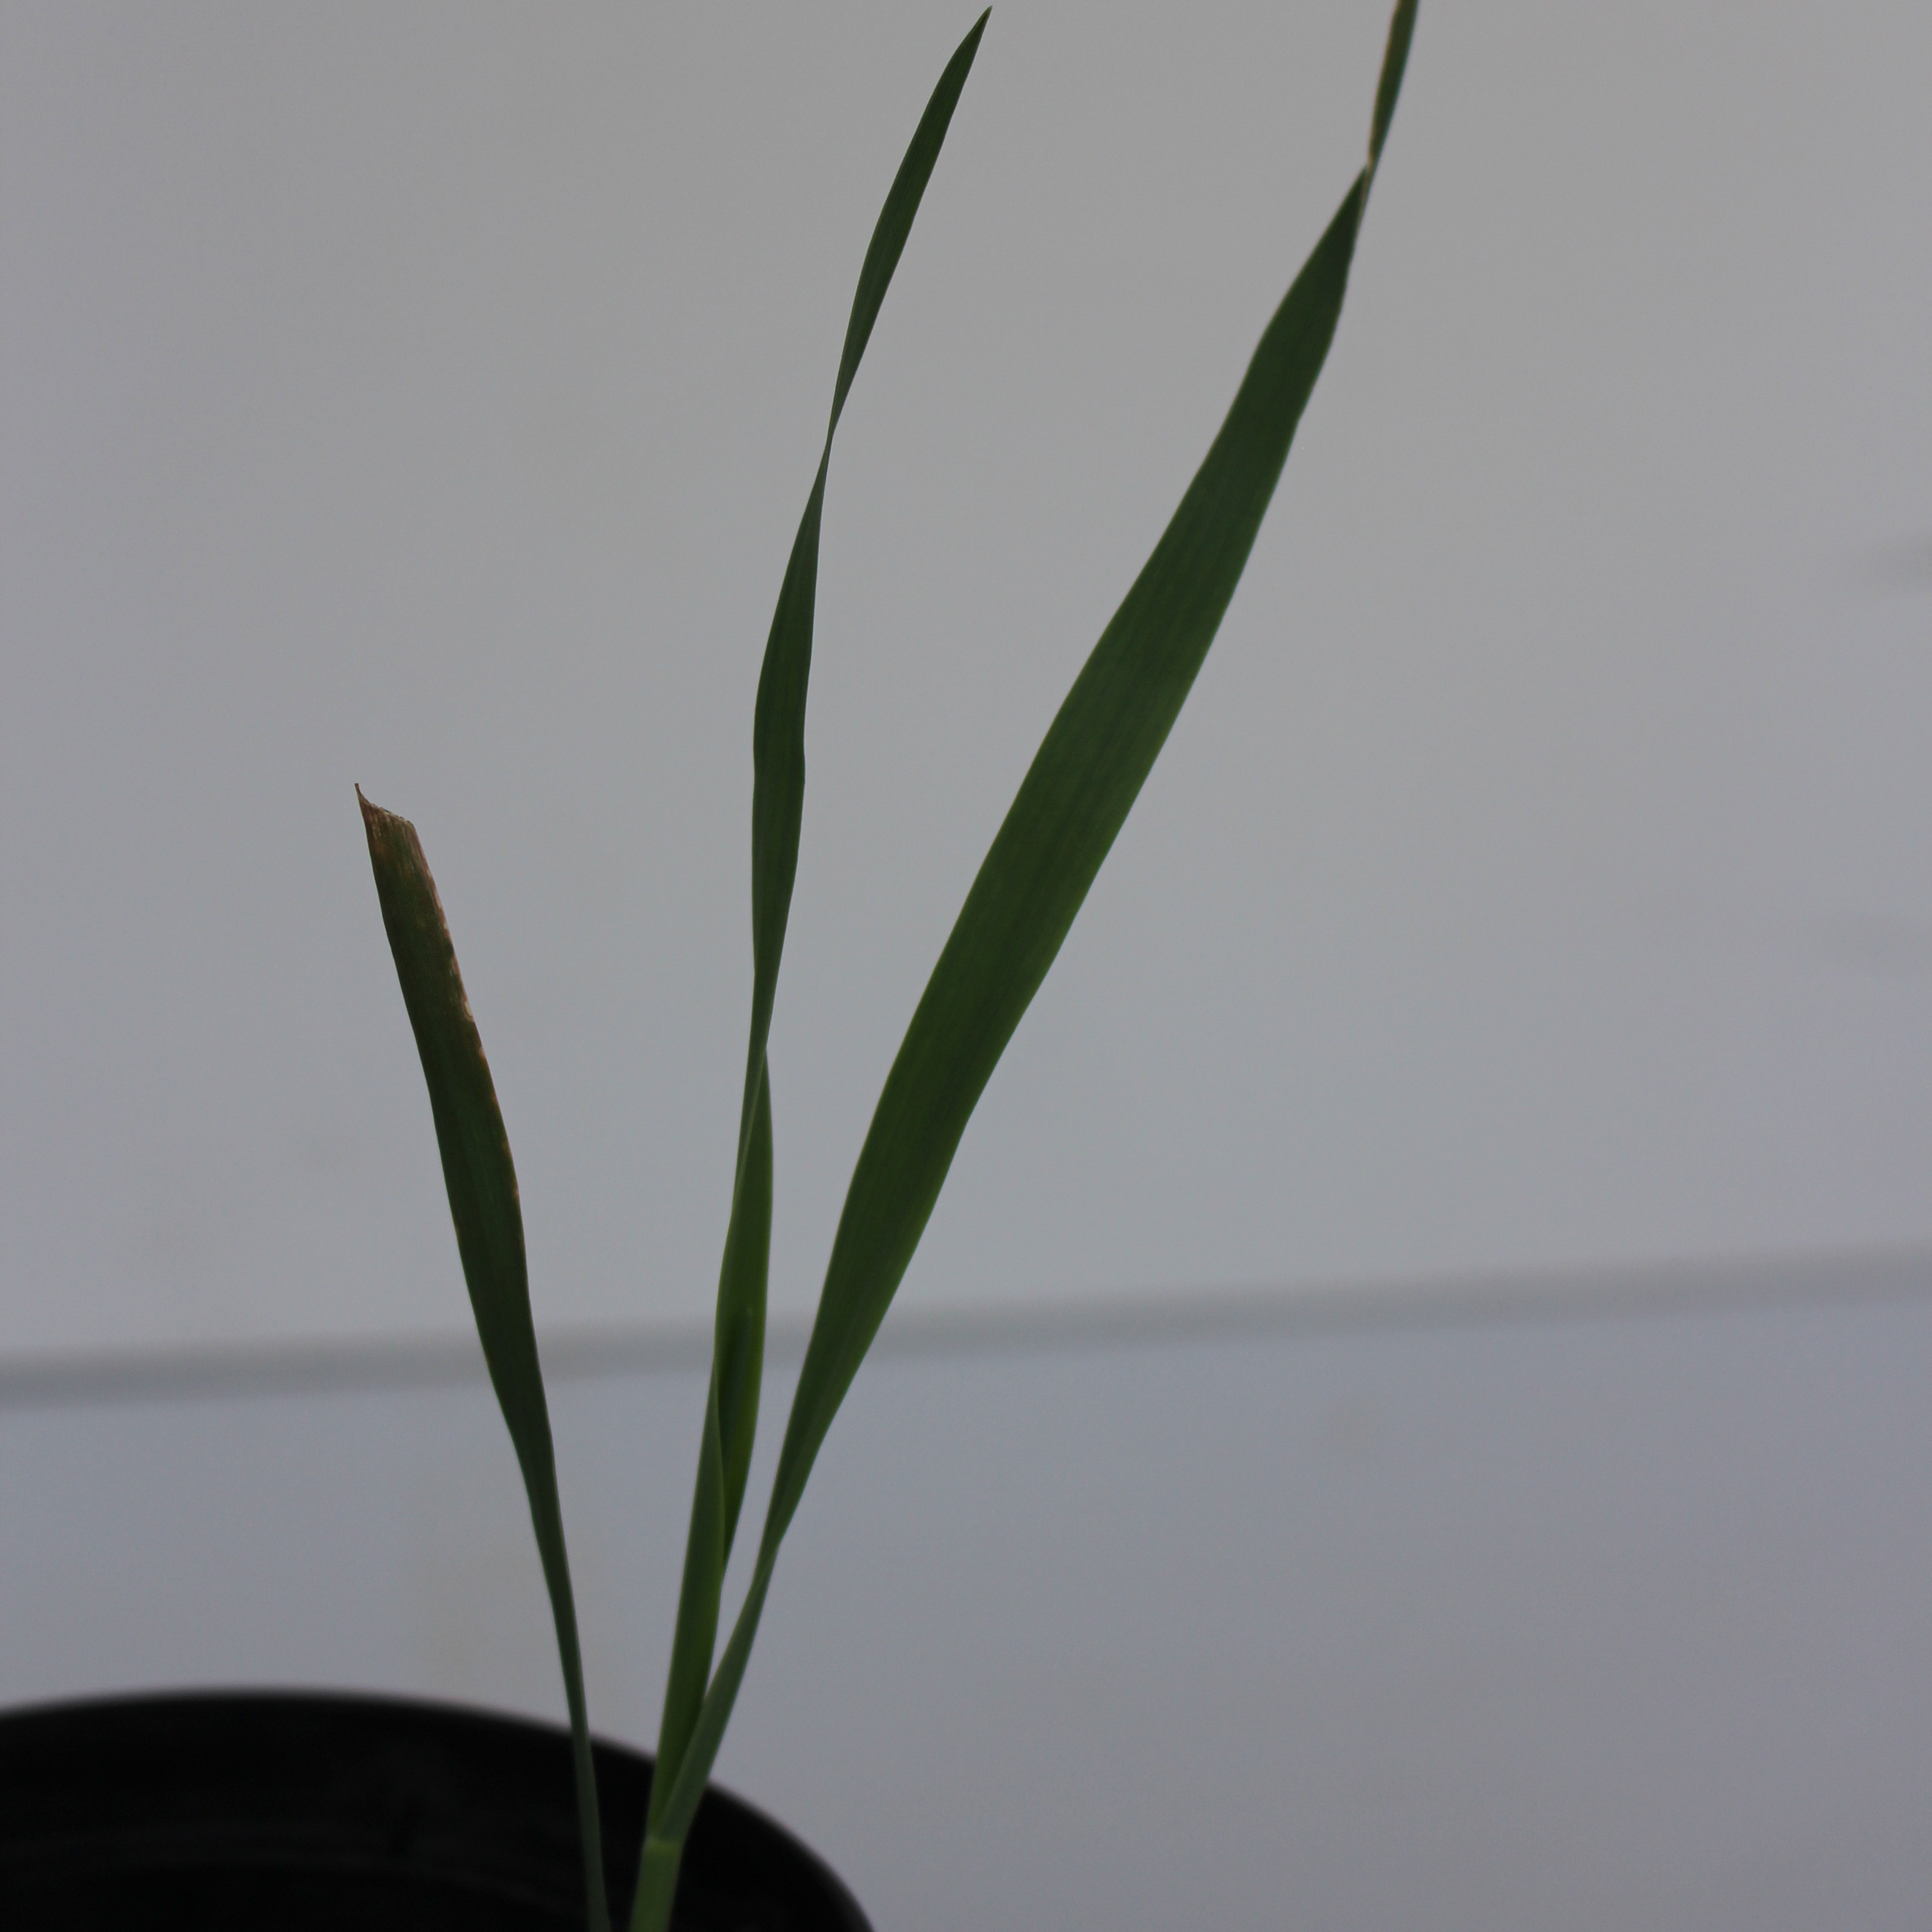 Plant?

Avena sterilis
